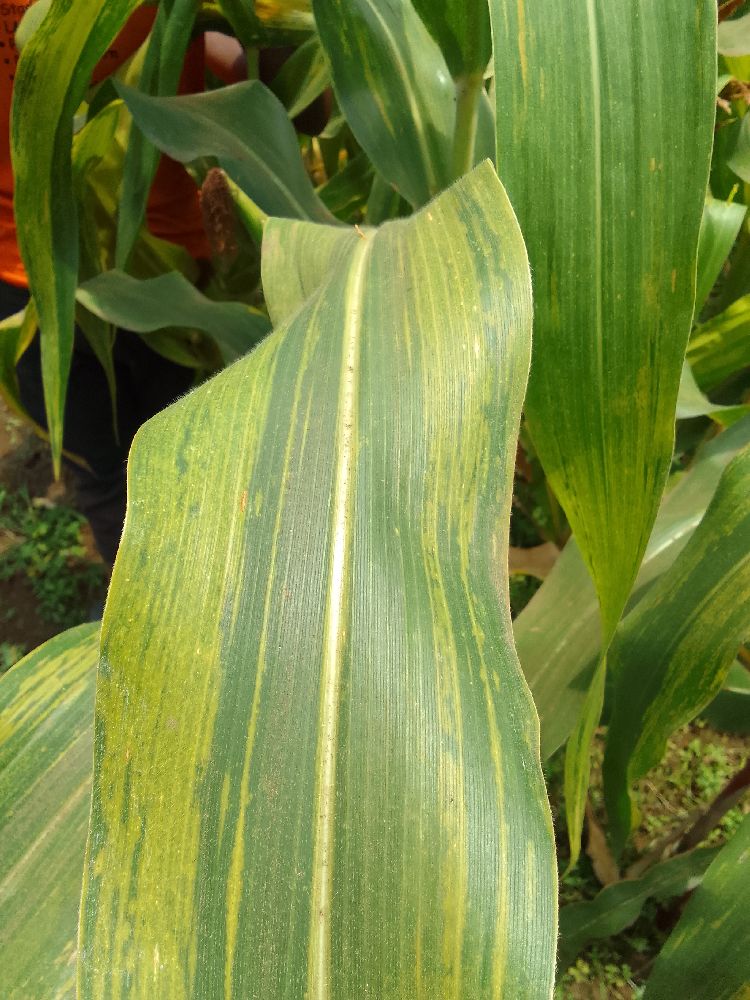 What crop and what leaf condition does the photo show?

maize, maize lethal necrosis
